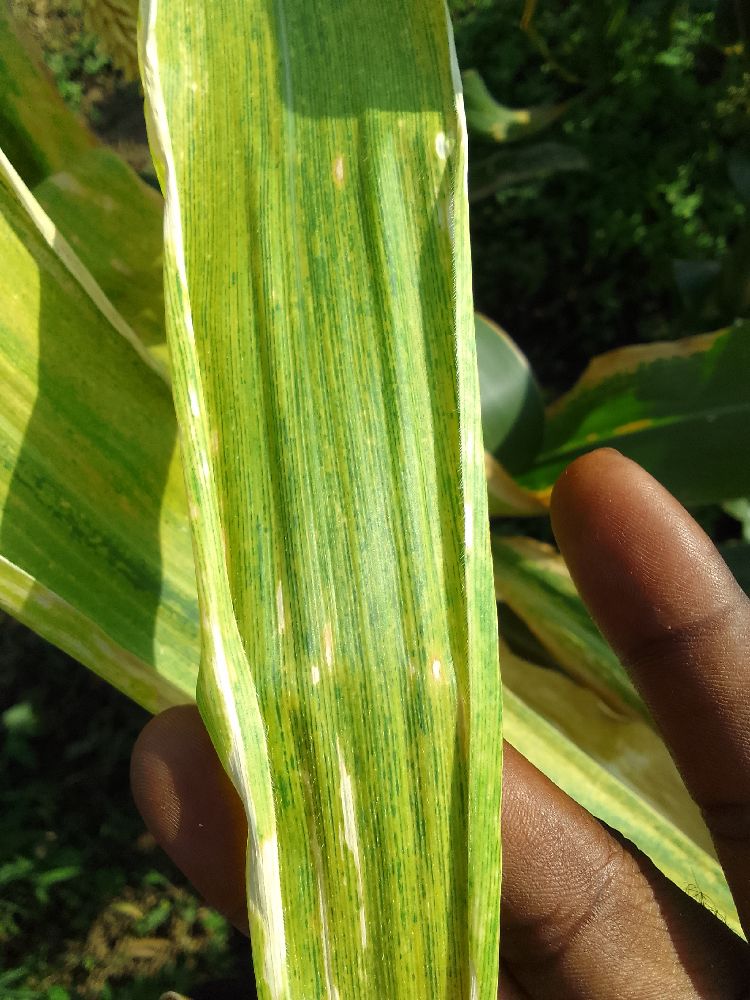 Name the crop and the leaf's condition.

maize, maize lethal necrosis
